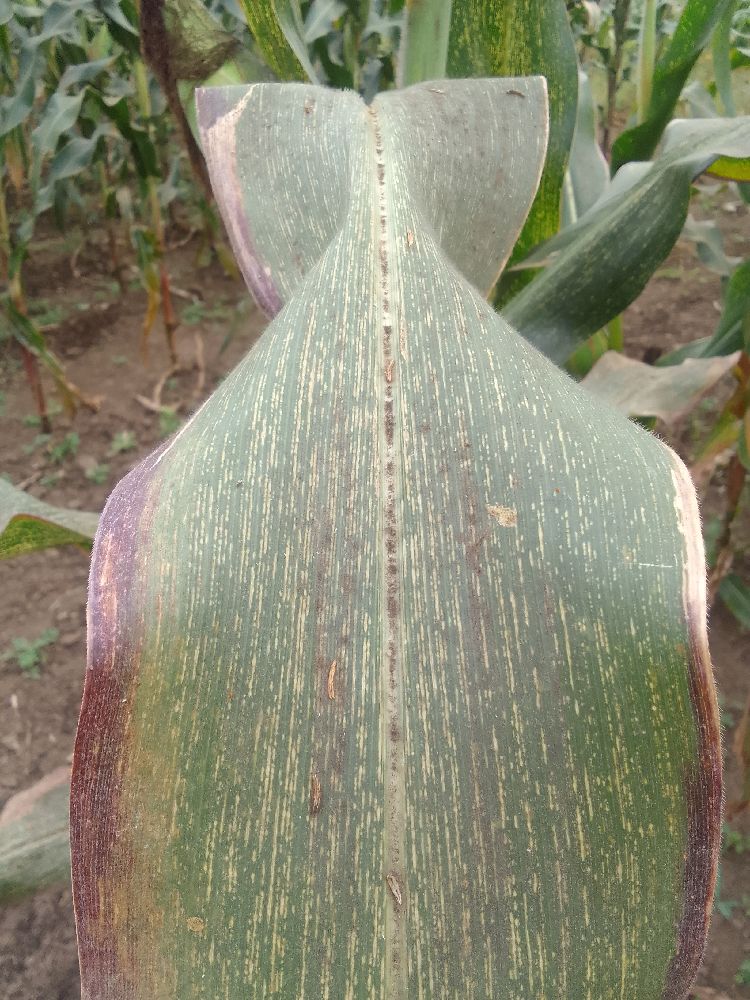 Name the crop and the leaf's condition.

maize, maize streak virus
